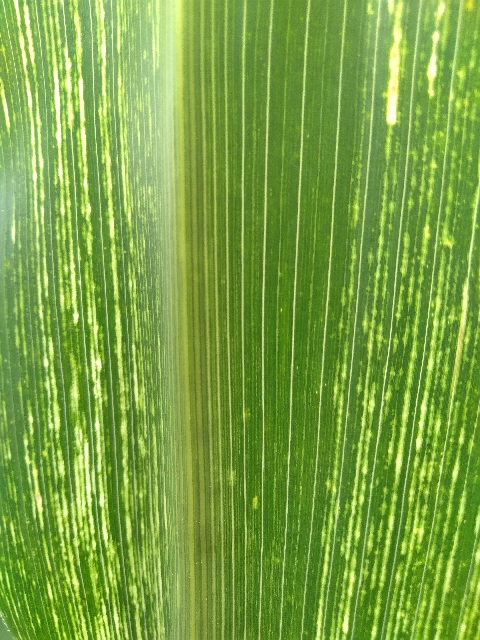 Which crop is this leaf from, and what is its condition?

maize, maize streak virus
